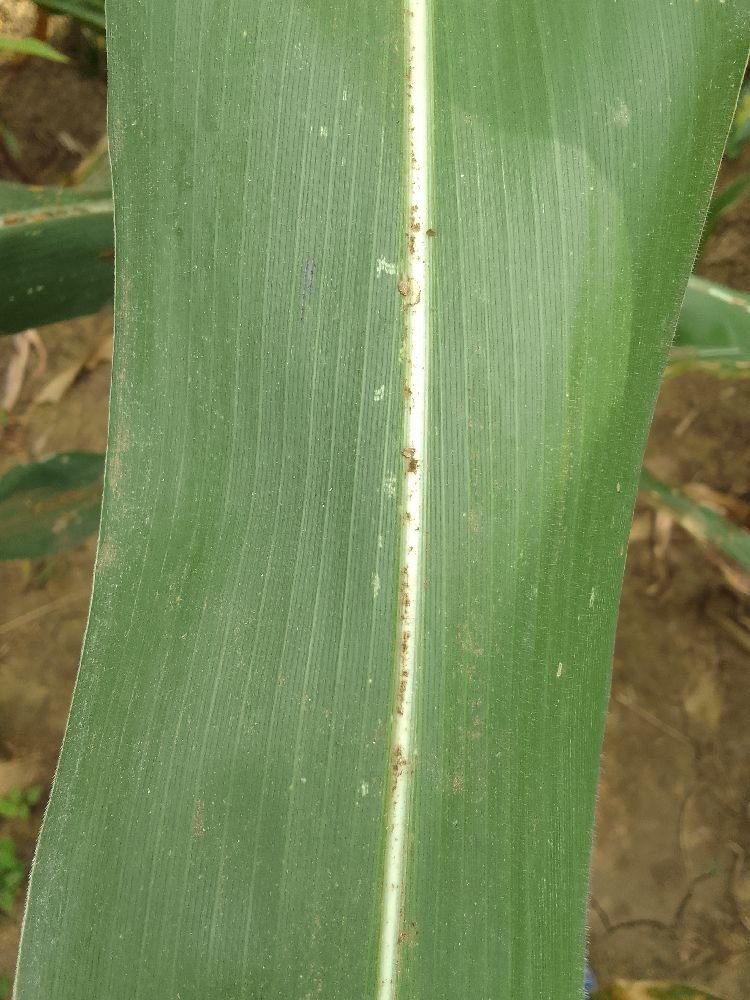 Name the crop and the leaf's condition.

maize, healthy
